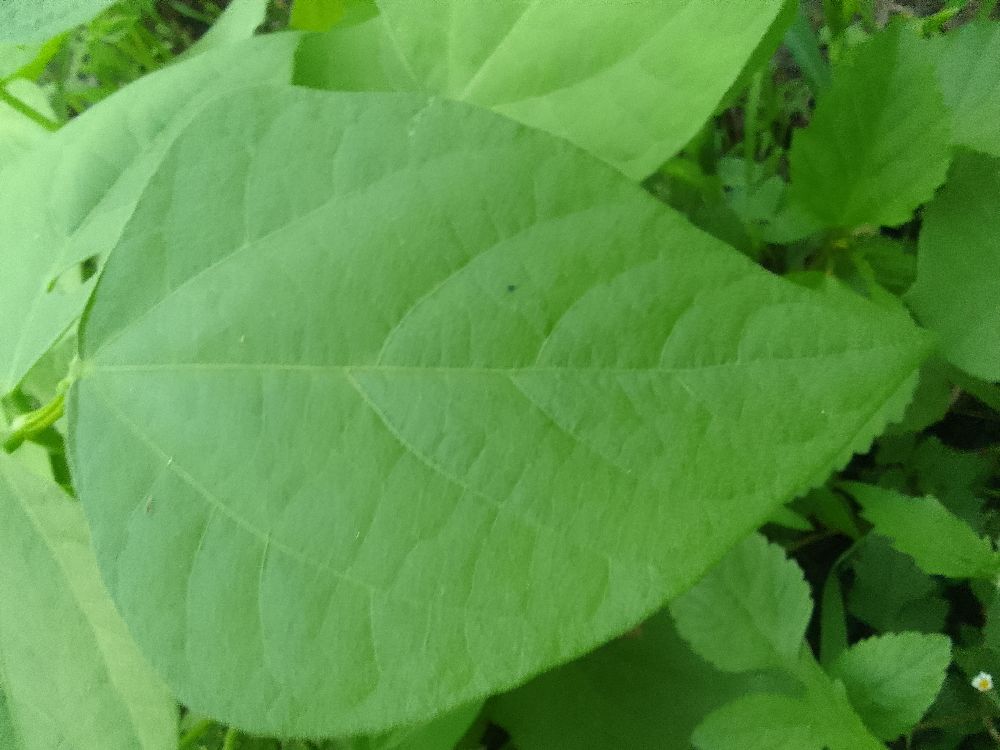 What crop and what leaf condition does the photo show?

common bean, healthy
